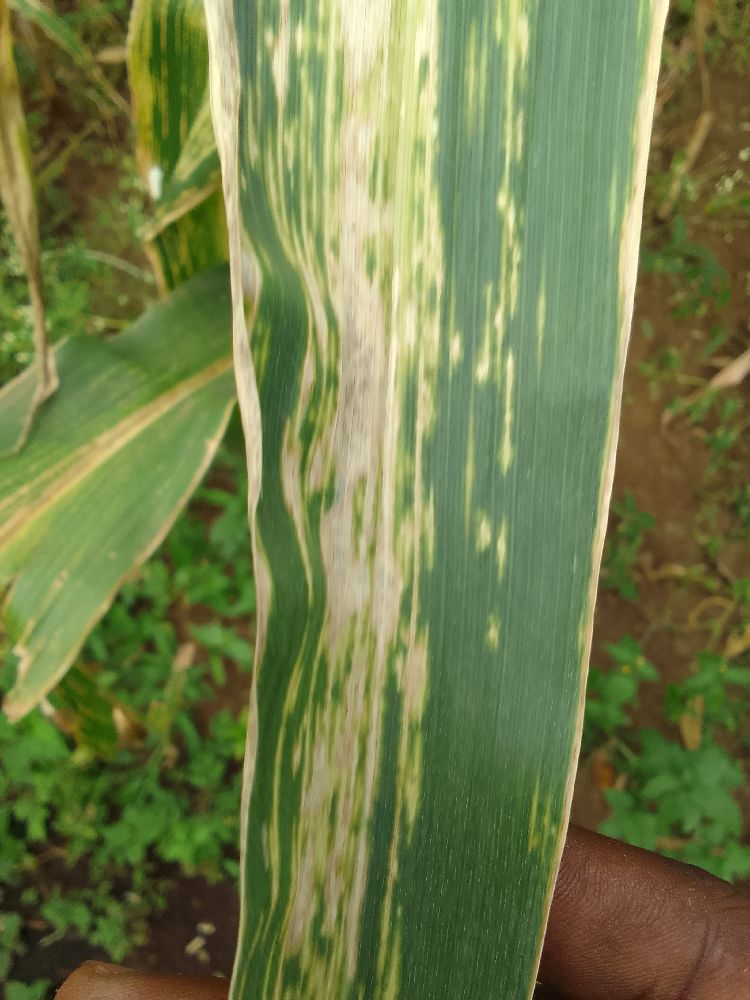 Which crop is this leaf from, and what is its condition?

maize, maize lethal necrosis
